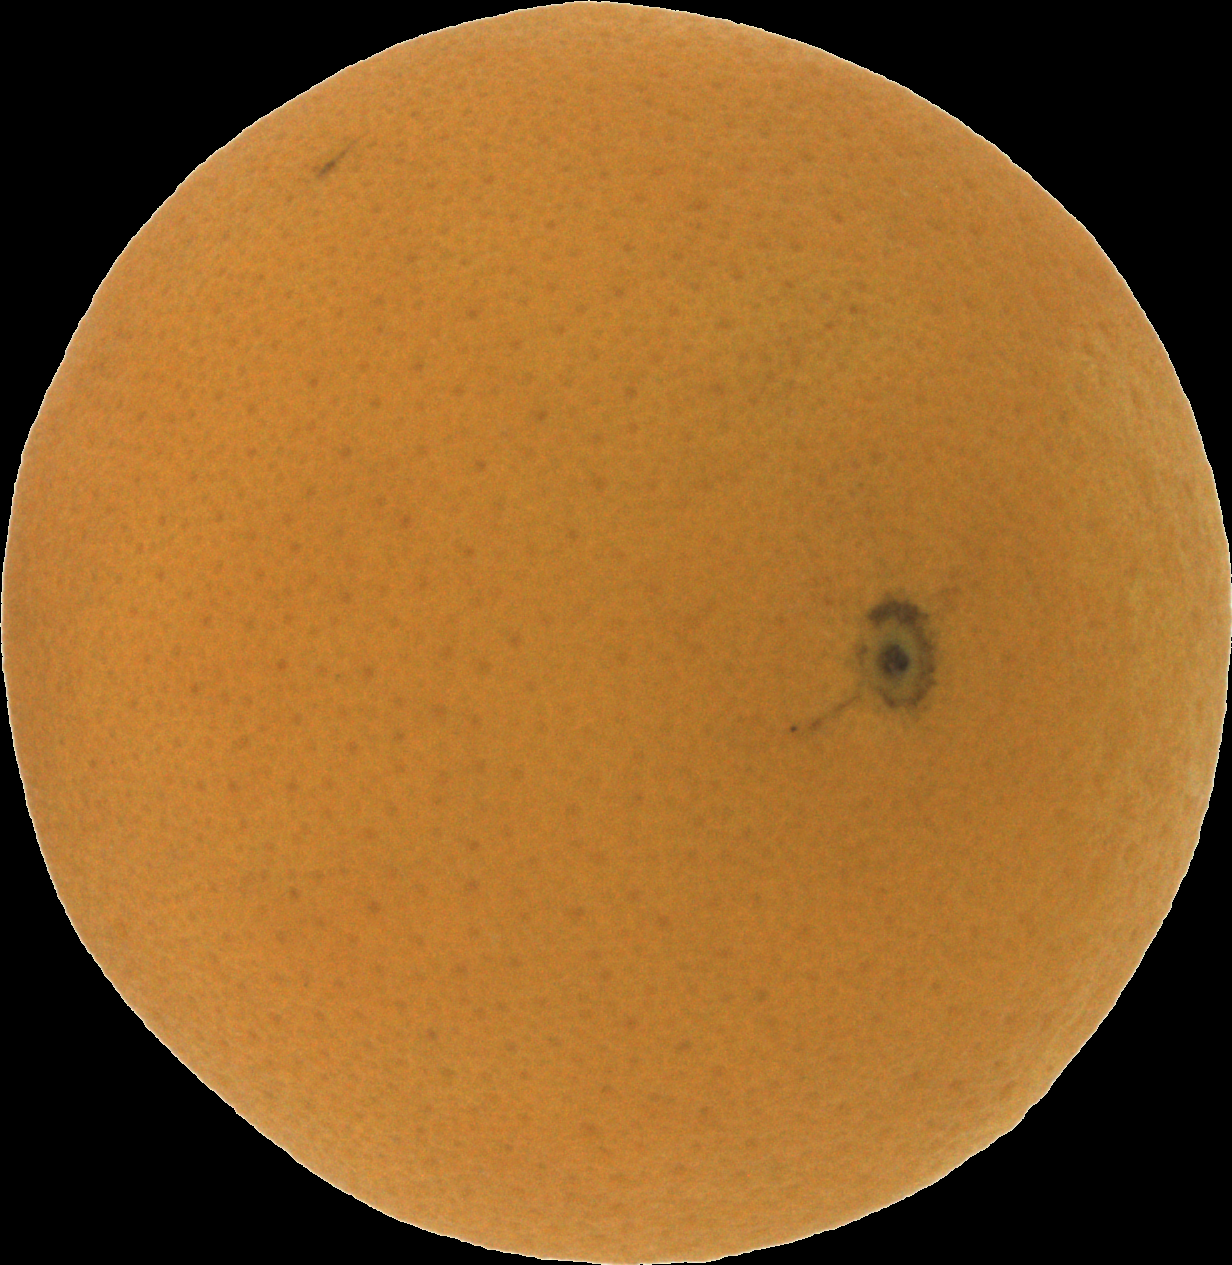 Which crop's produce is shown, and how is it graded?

orange, good
